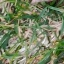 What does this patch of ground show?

grass
